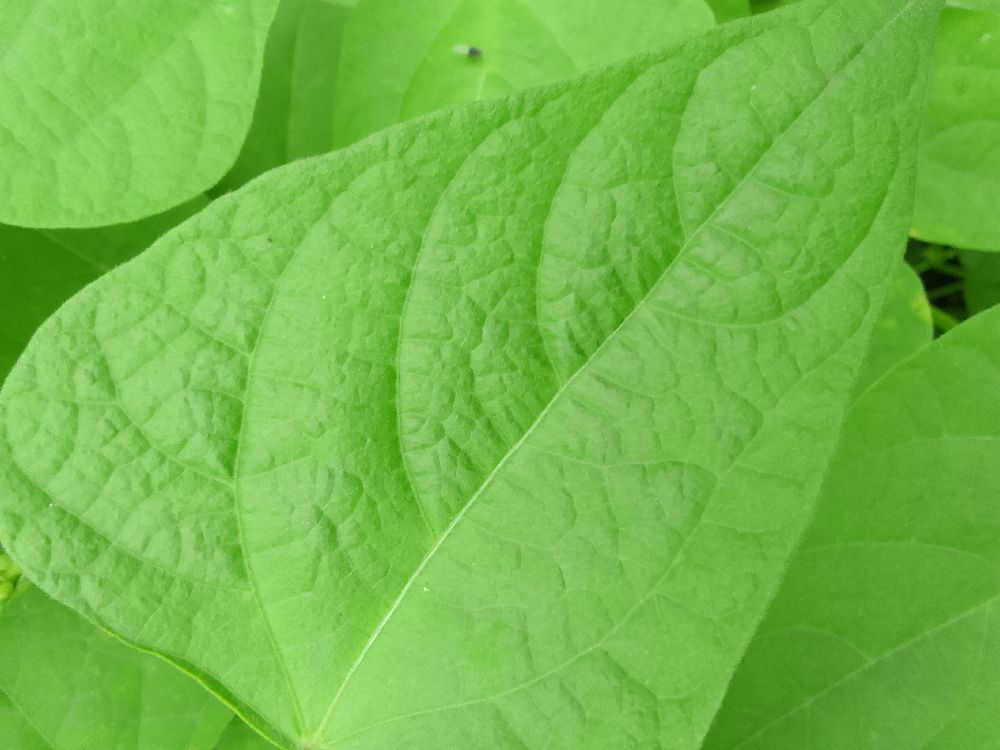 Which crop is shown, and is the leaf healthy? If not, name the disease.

common bean, healthy
